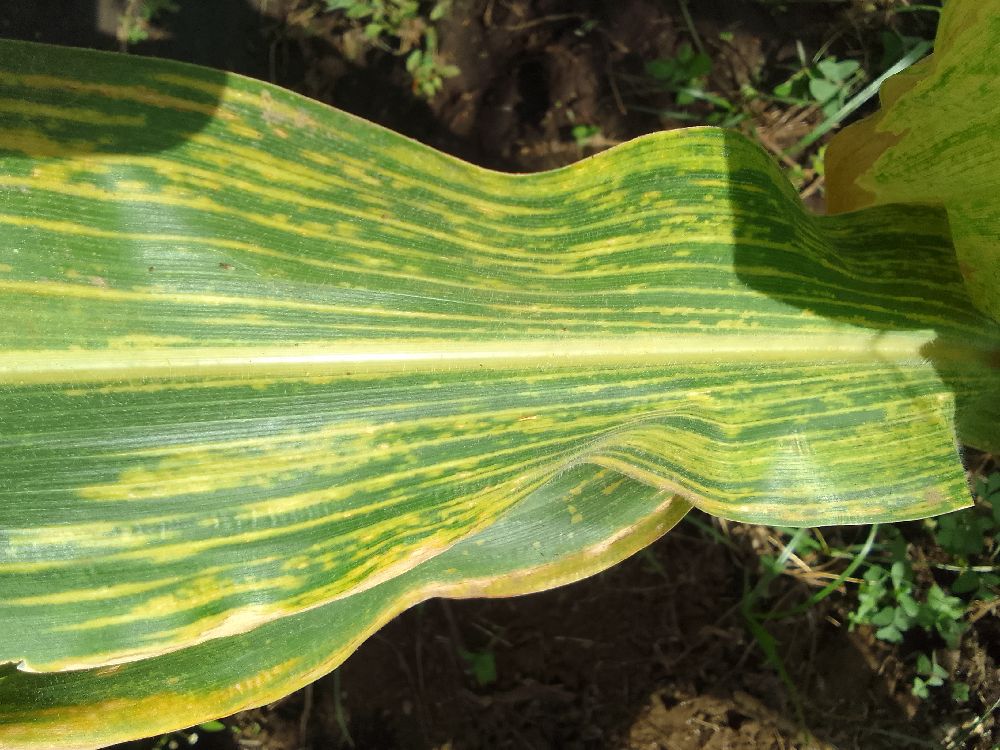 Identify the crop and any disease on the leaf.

maize, maize lethal necrosis
